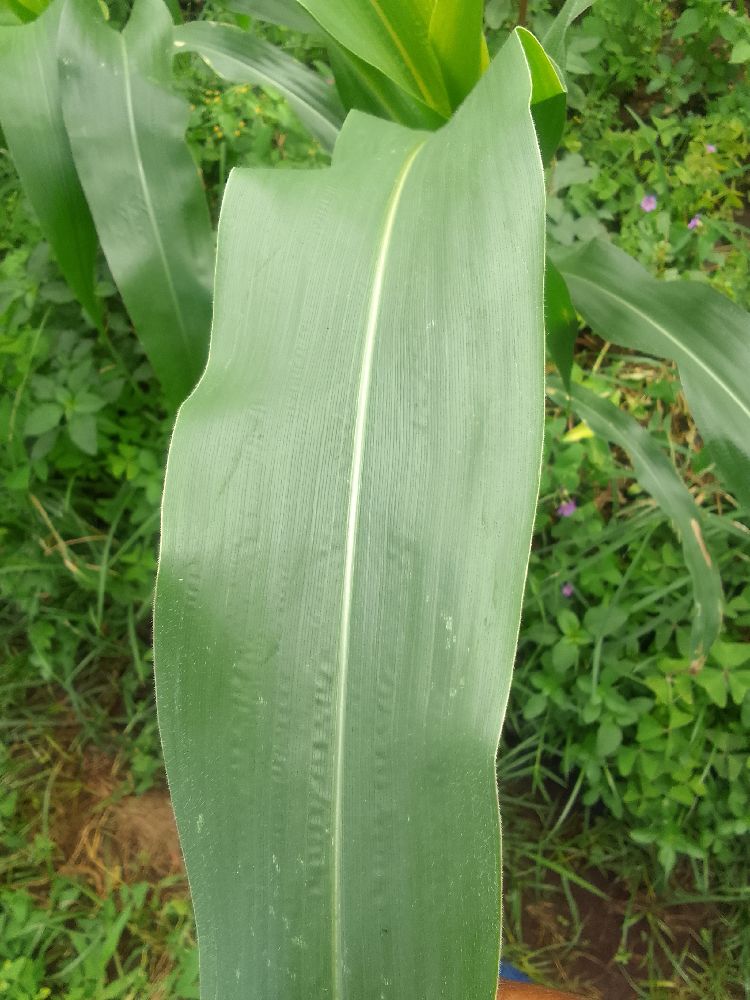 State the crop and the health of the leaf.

maize, healthy
